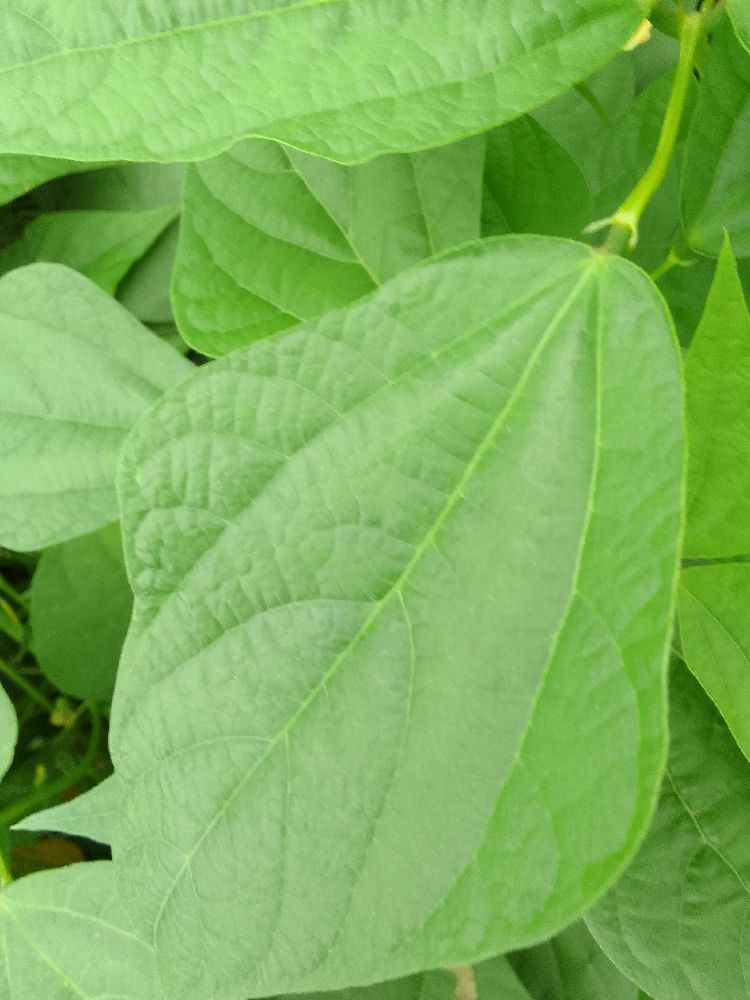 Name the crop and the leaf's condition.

common bean, healthy
